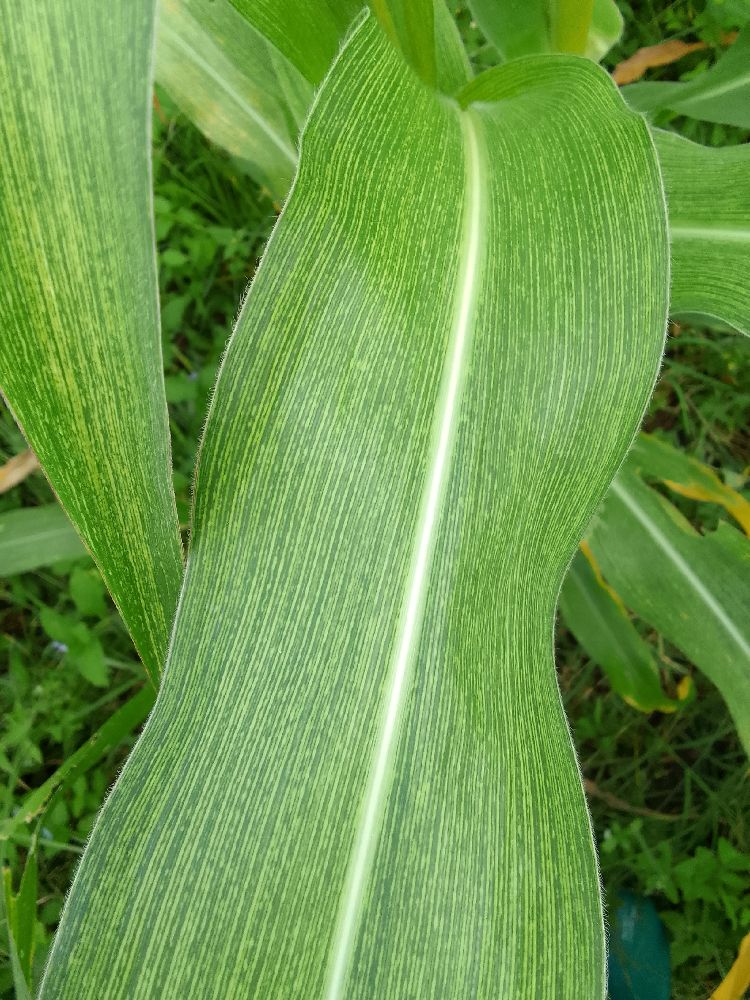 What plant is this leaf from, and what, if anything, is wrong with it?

maize, maize streak virus
